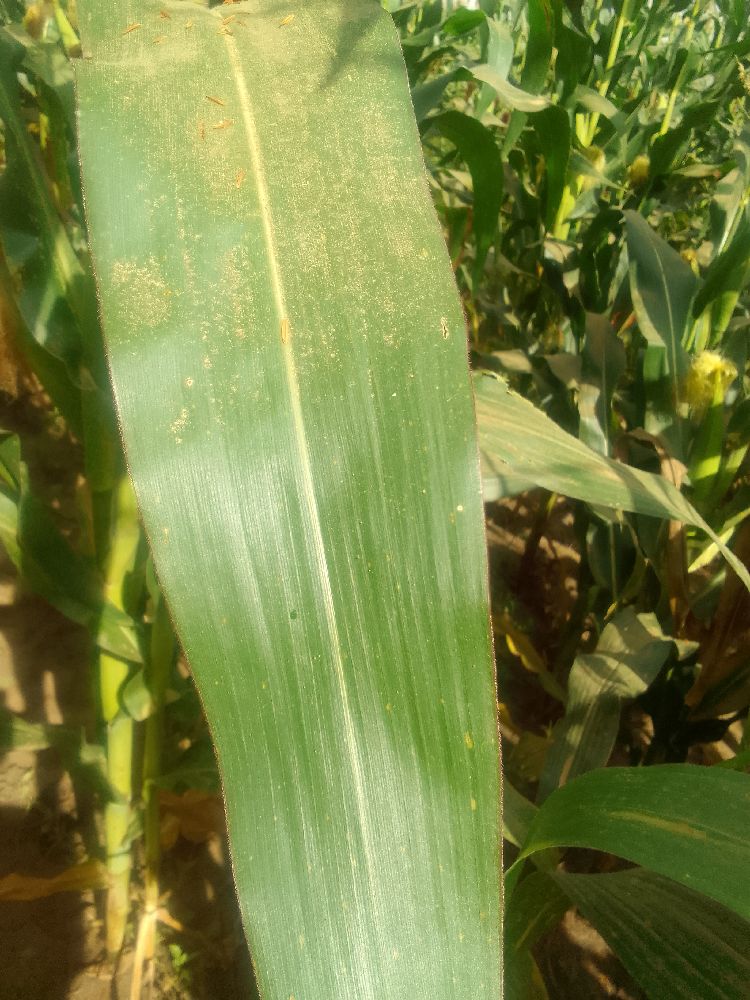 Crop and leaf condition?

maize, healthy
